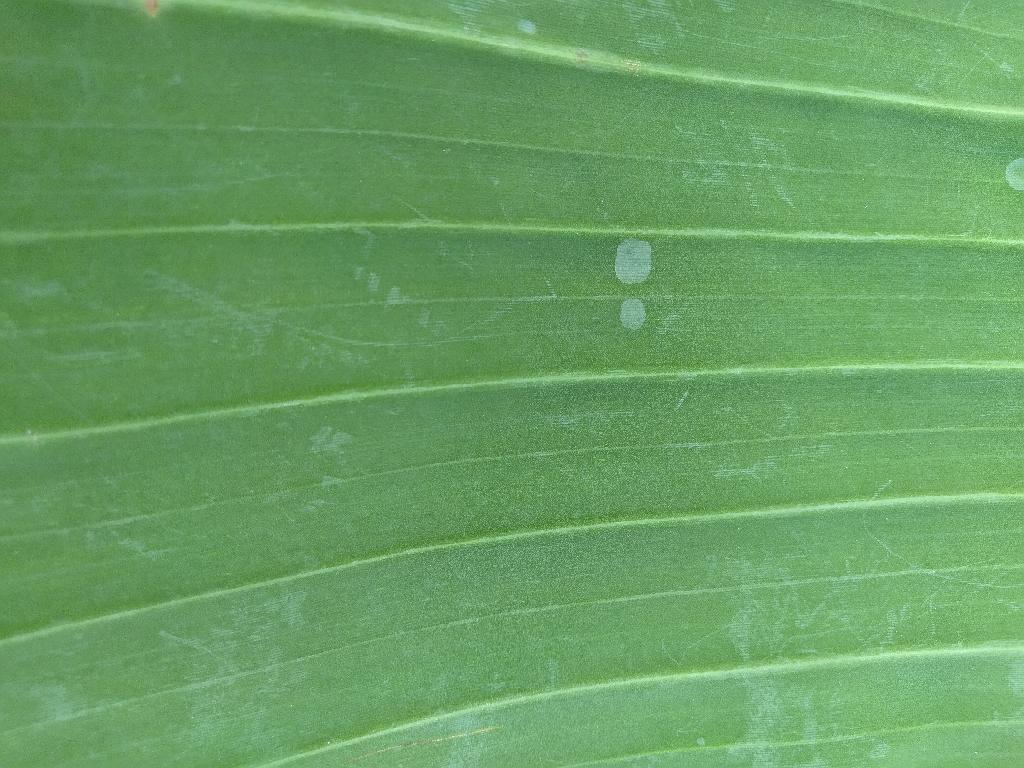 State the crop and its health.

banana, healthy
